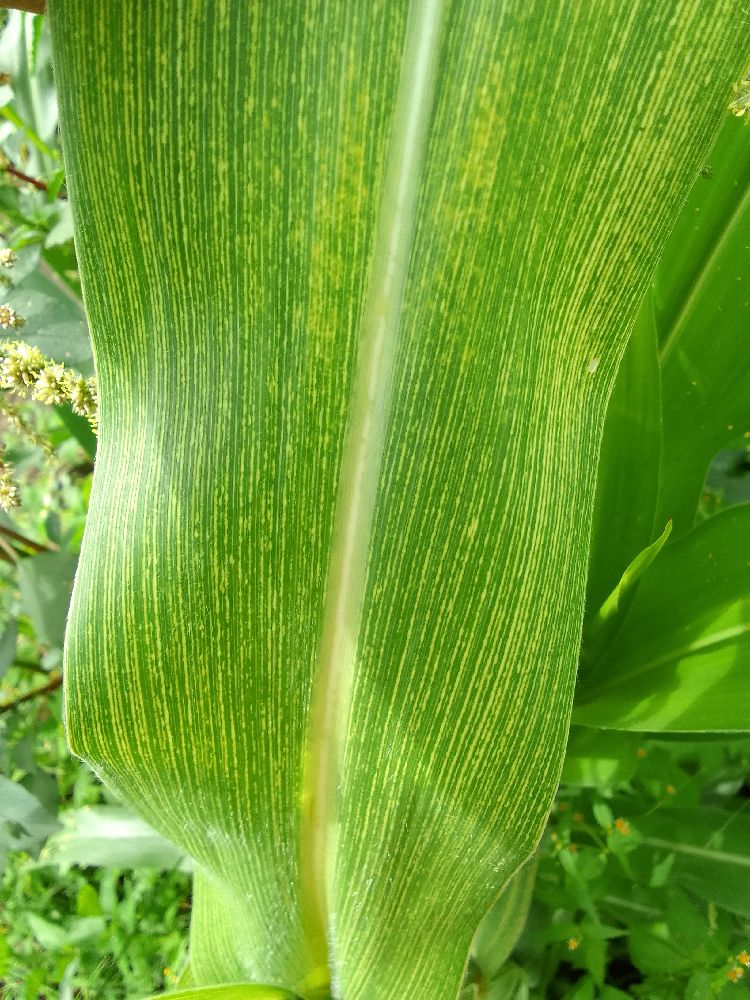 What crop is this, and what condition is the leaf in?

maize, maize streak virus
